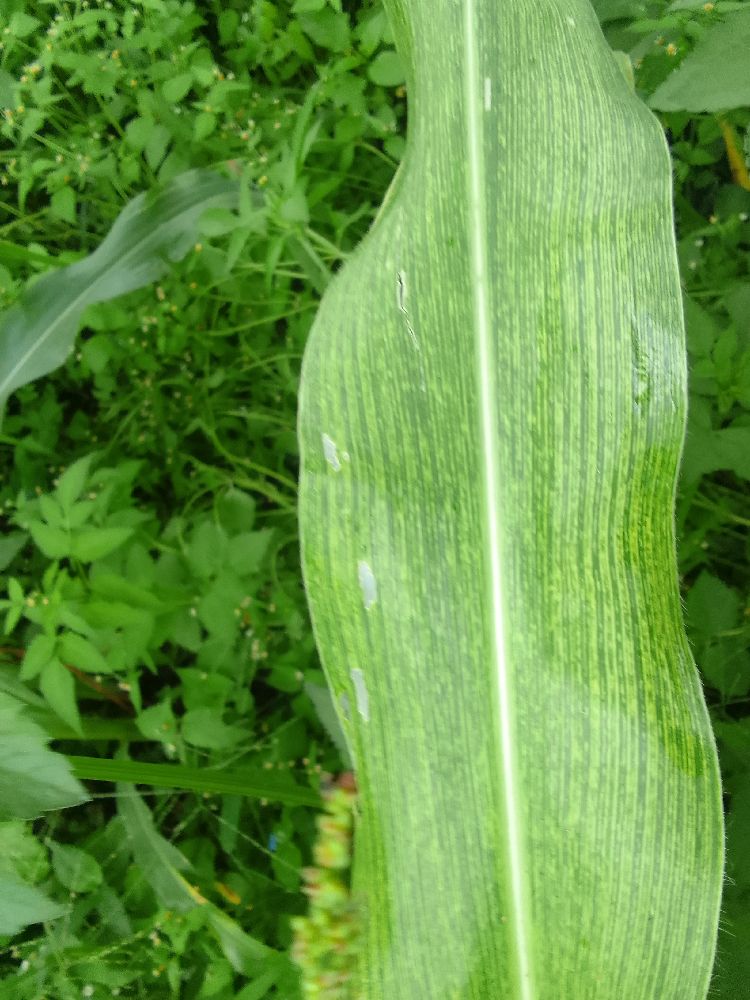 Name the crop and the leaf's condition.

maize, maize streak virus
